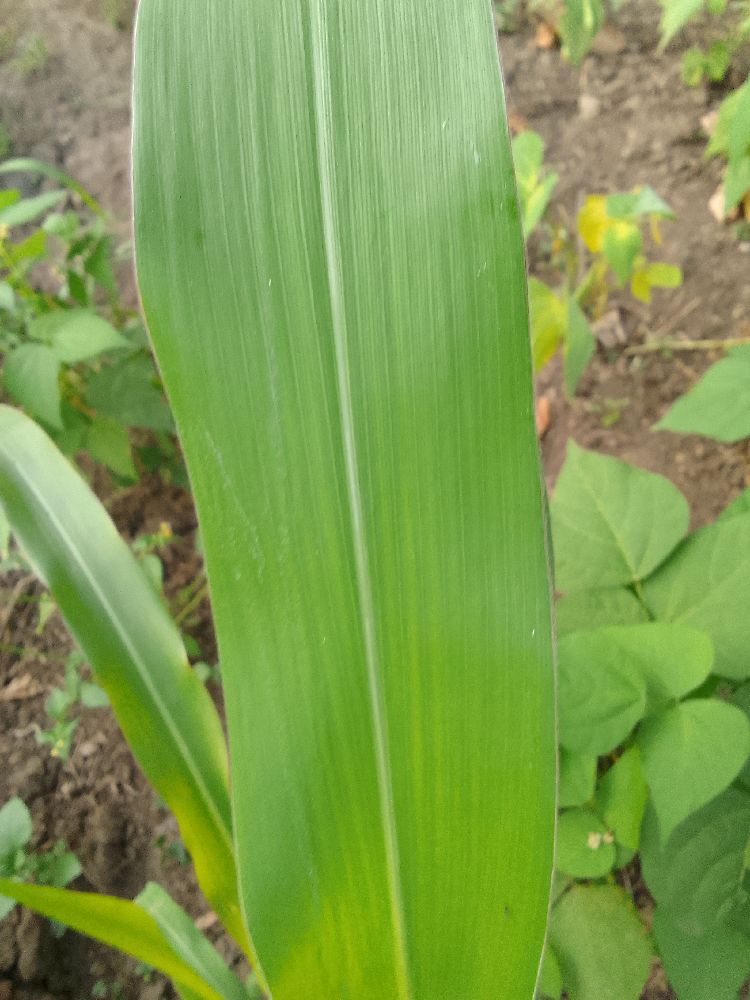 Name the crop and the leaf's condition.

maize, healthy
